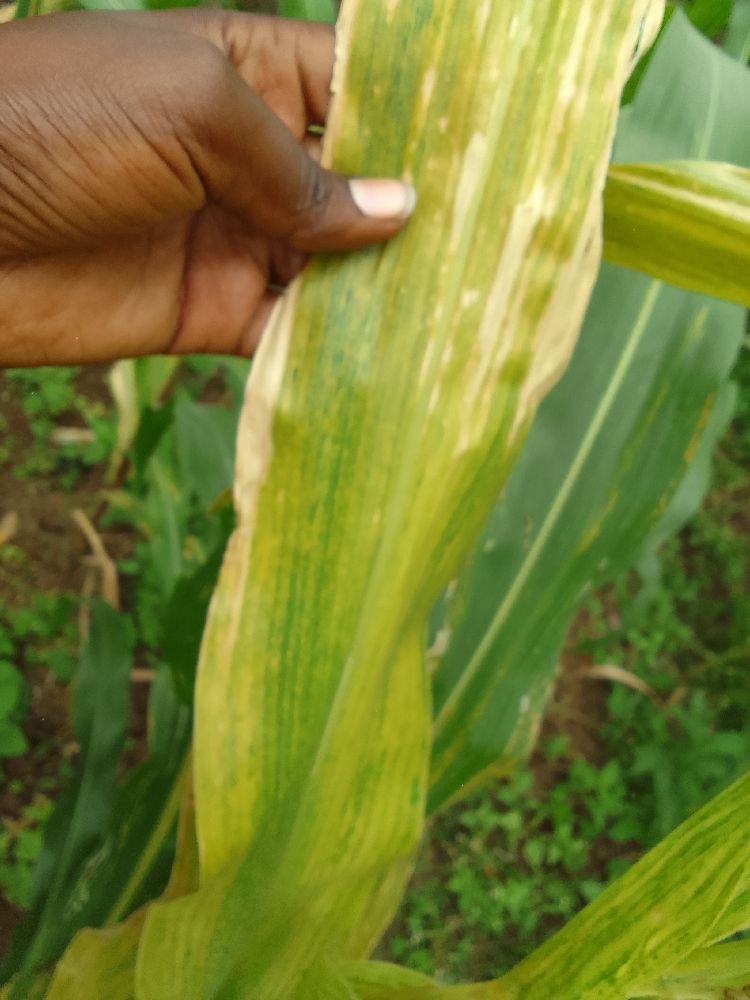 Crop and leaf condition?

maize, maize lethal necrosis
